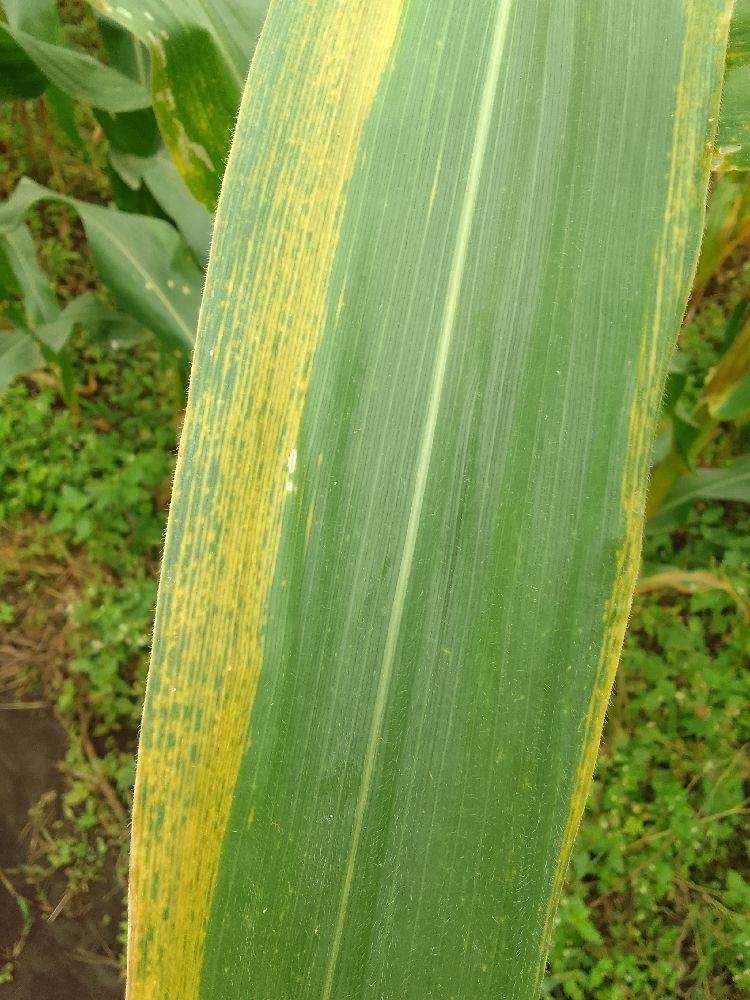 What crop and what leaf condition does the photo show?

maize, maize lethal necrosis
